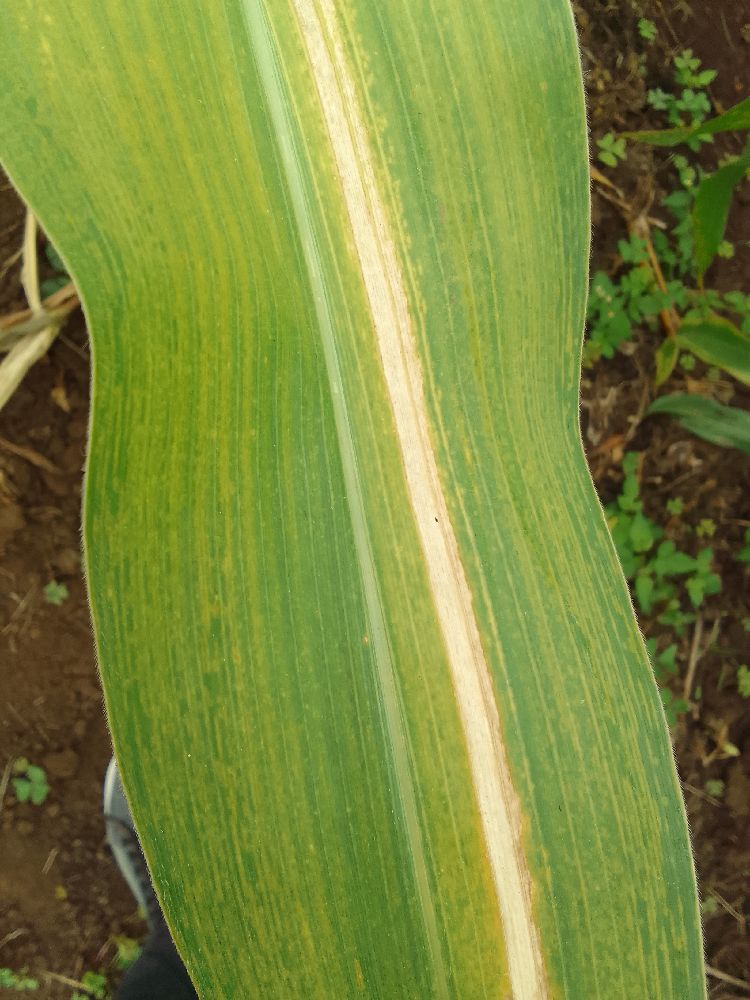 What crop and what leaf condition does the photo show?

maize, maize lethal necrosis
